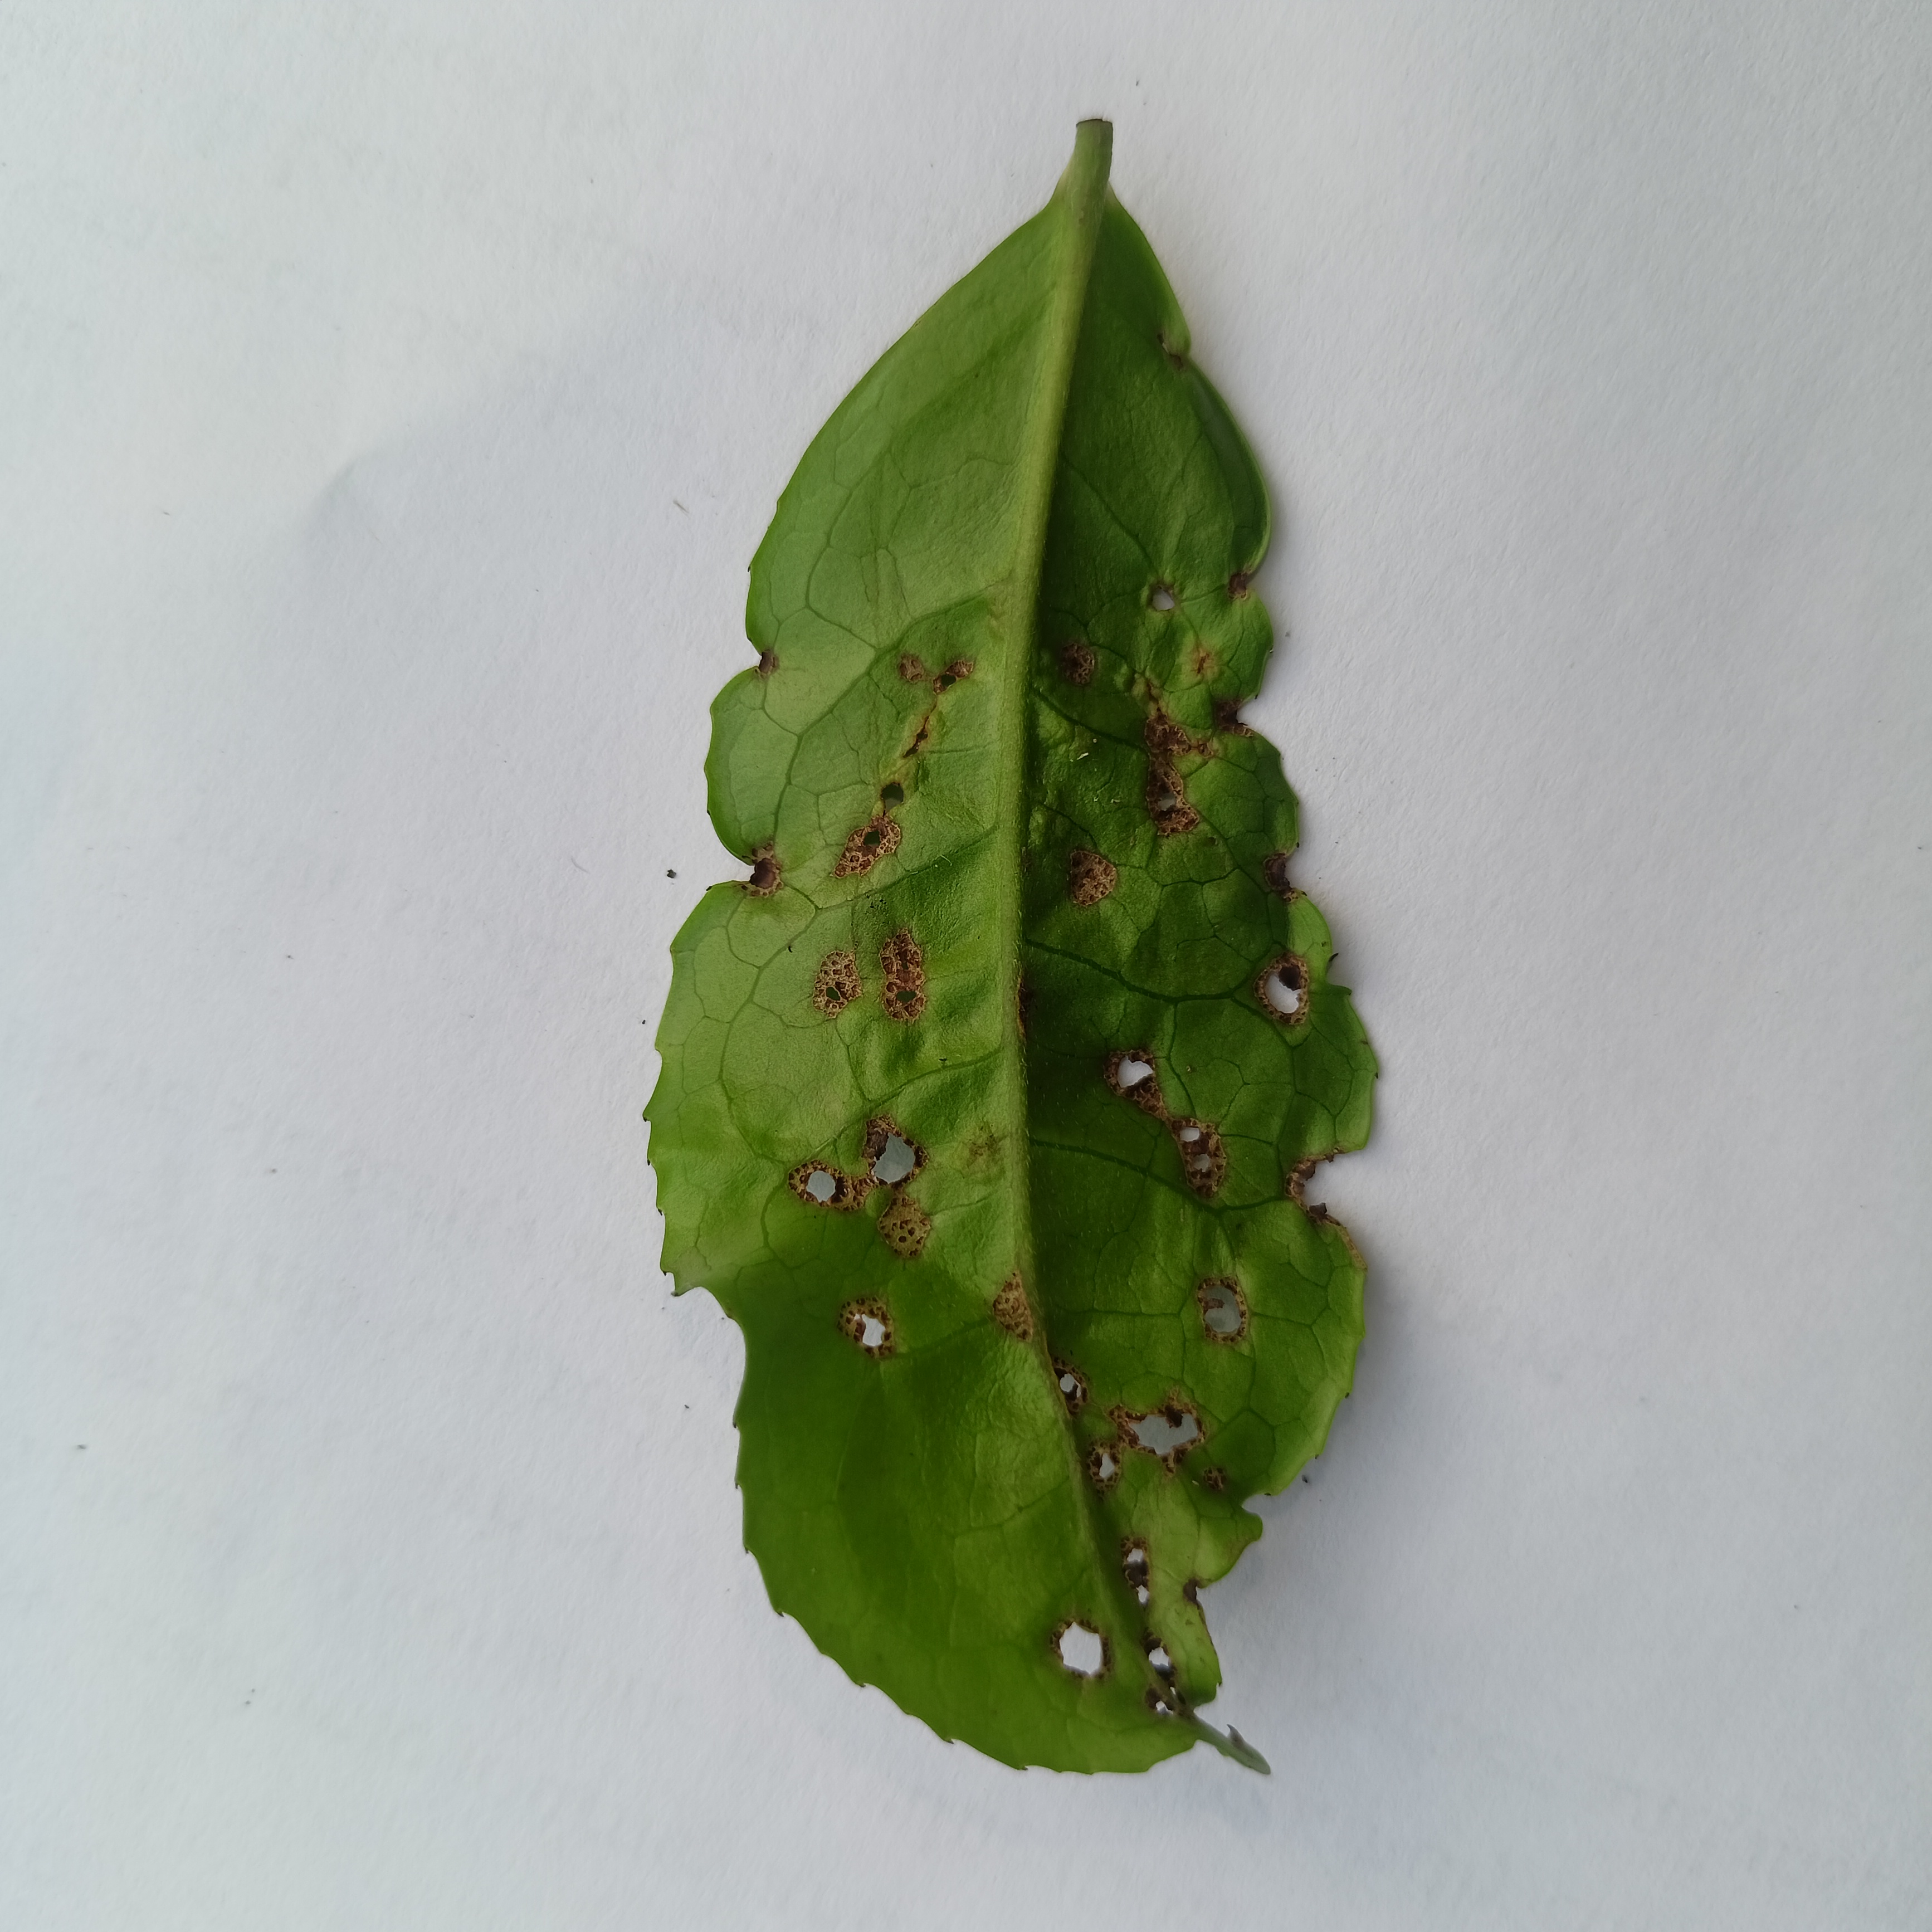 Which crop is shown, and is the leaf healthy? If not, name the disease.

tea, helopeltis
